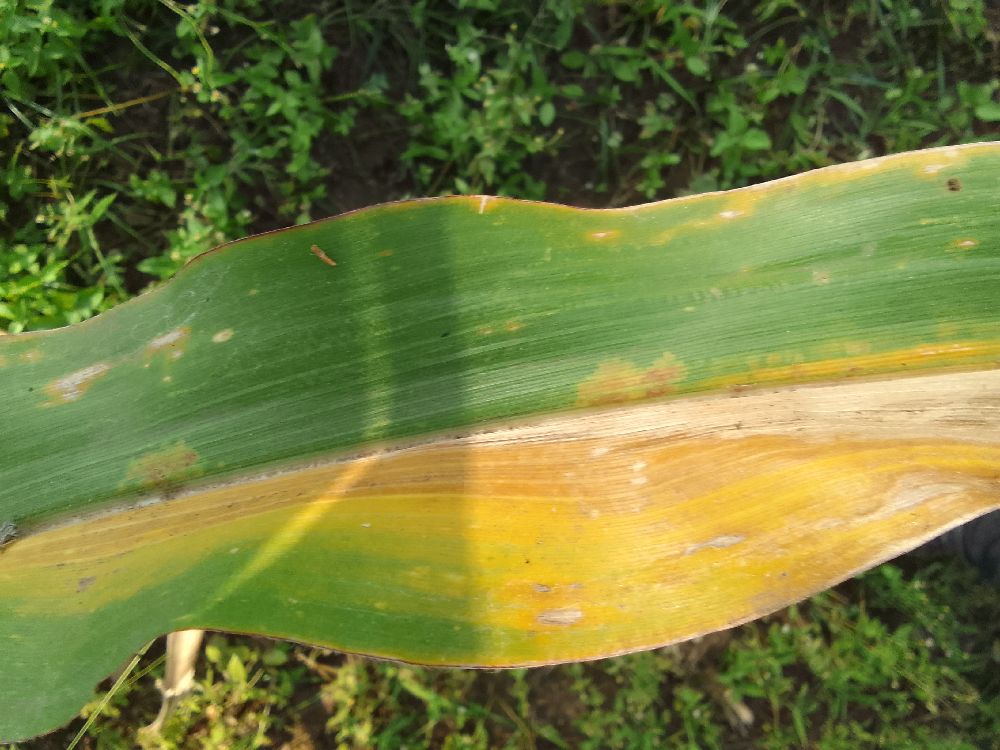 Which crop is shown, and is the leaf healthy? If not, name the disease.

maize, maize lethal necrosis
